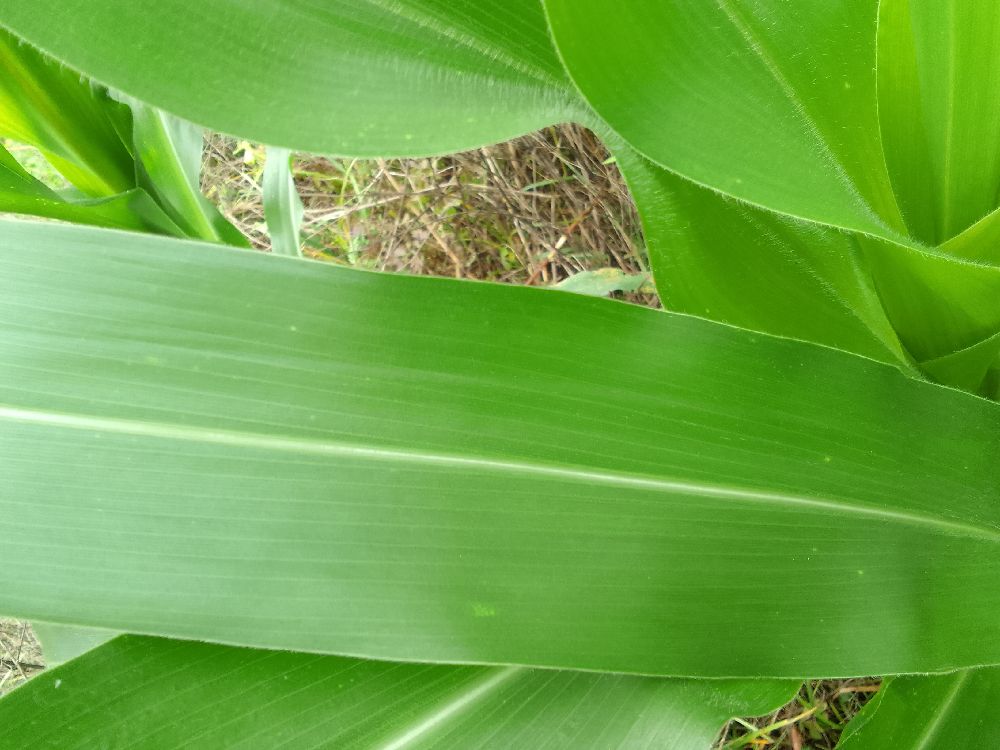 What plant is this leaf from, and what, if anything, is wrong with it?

maize, healthy
